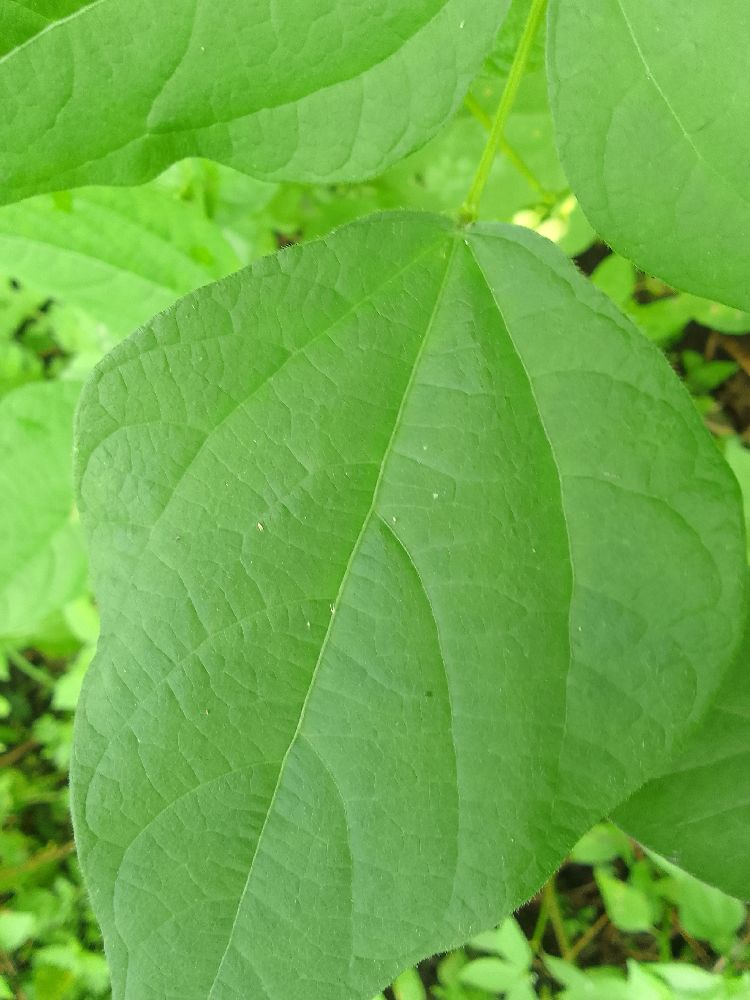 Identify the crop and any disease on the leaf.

common bean, healthy
